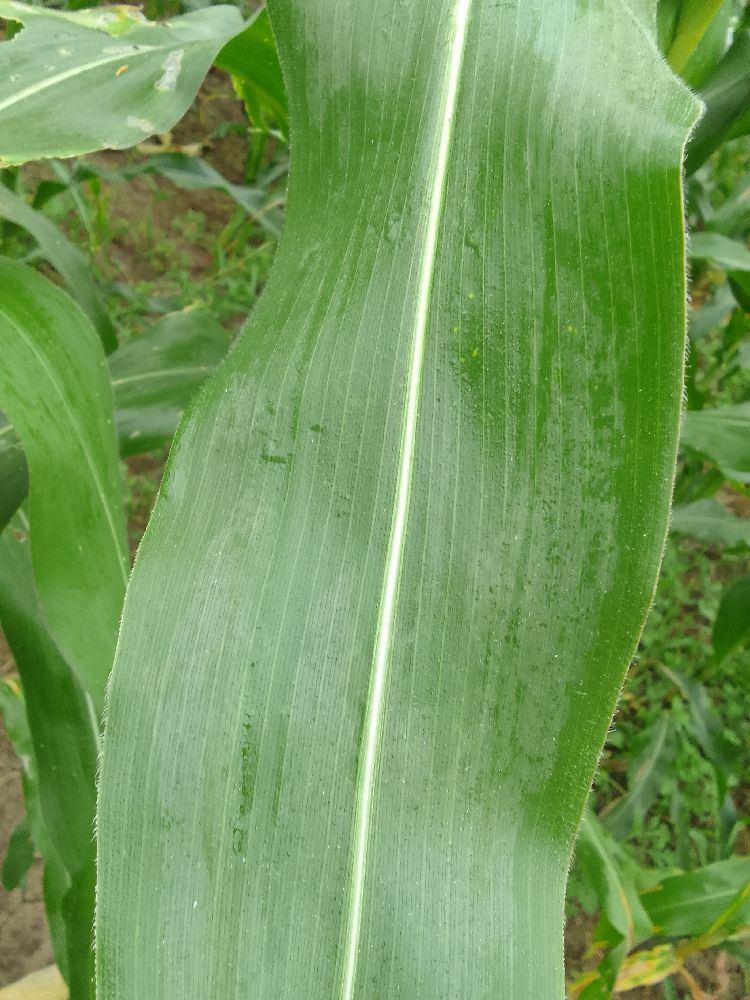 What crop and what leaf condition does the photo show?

maize, healthy
